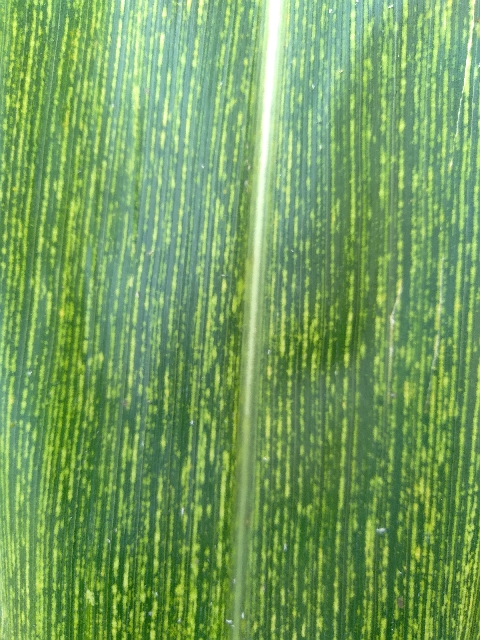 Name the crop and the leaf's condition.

maize, maize streak virus
